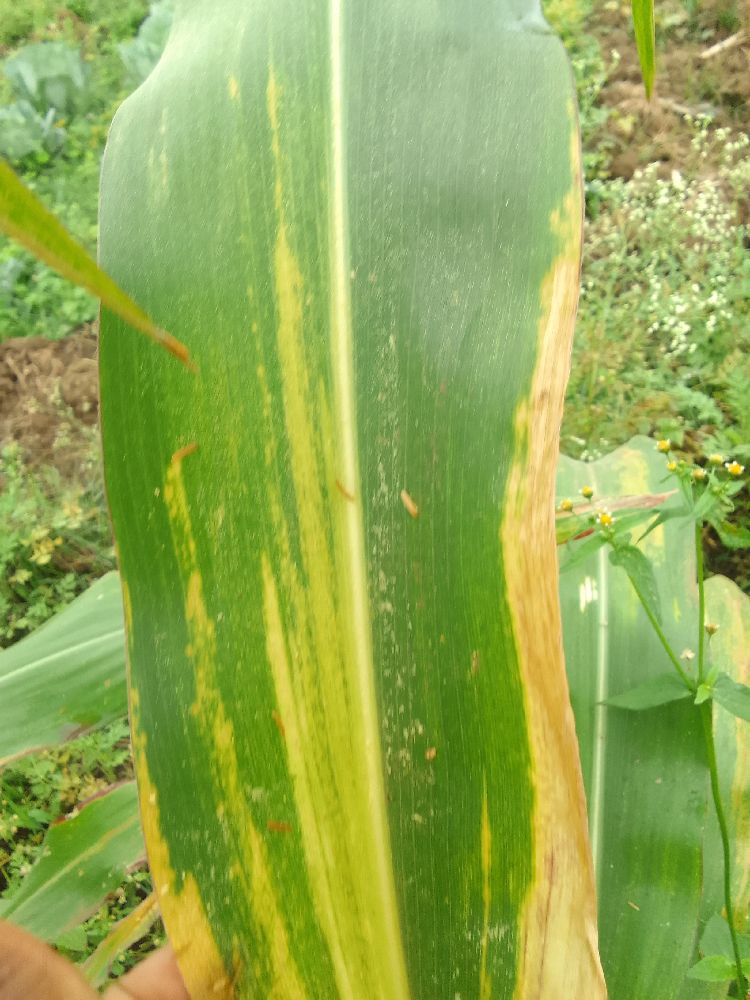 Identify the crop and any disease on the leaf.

maize, maize lethal necrosis
